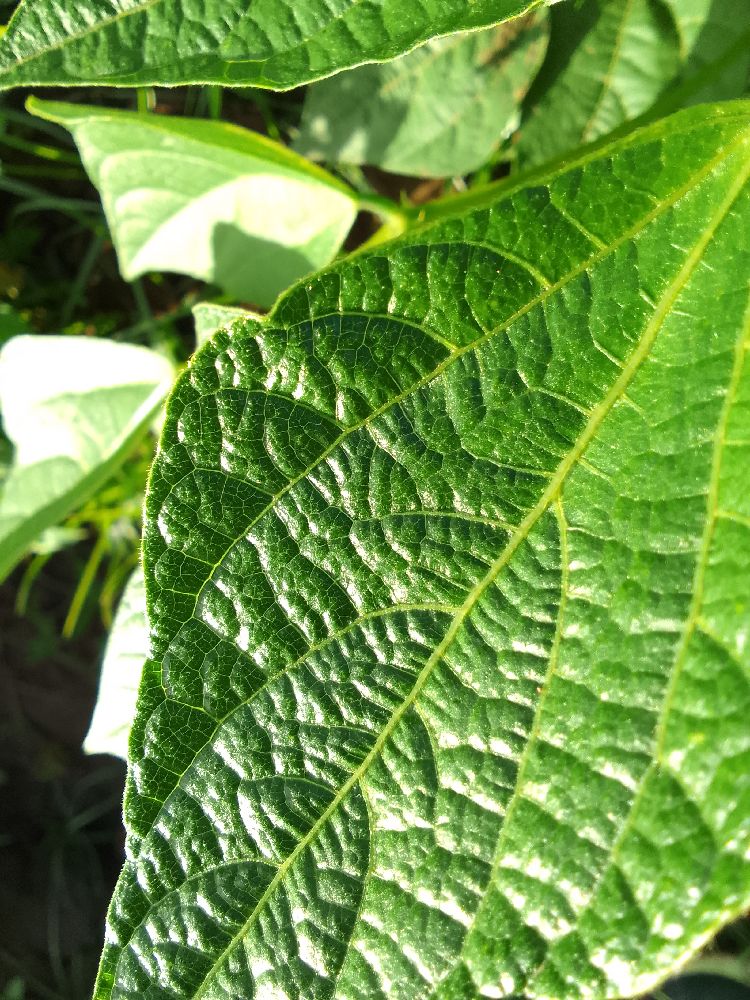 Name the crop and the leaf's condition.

common bean, healthy
